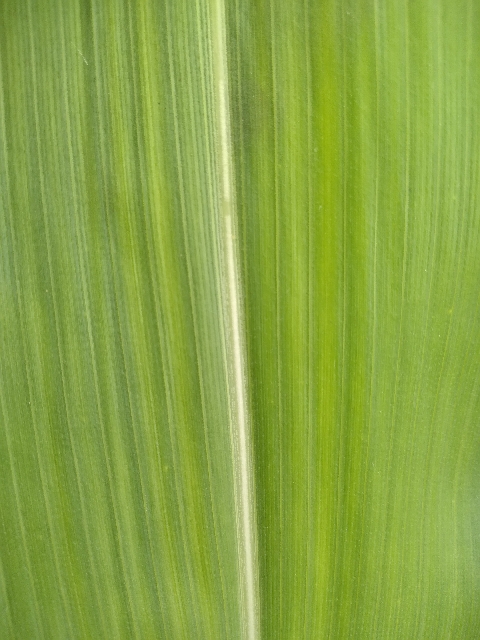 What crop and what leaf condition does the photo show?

maize, healthy
